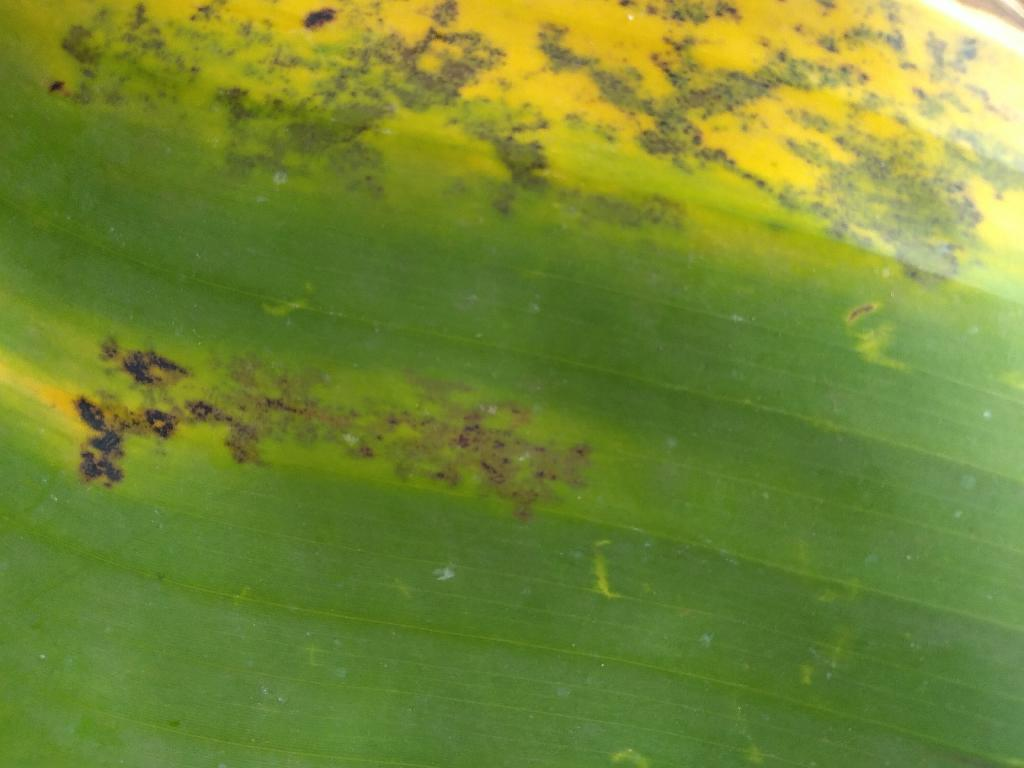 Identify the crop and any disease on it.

banana, black sigatoka
